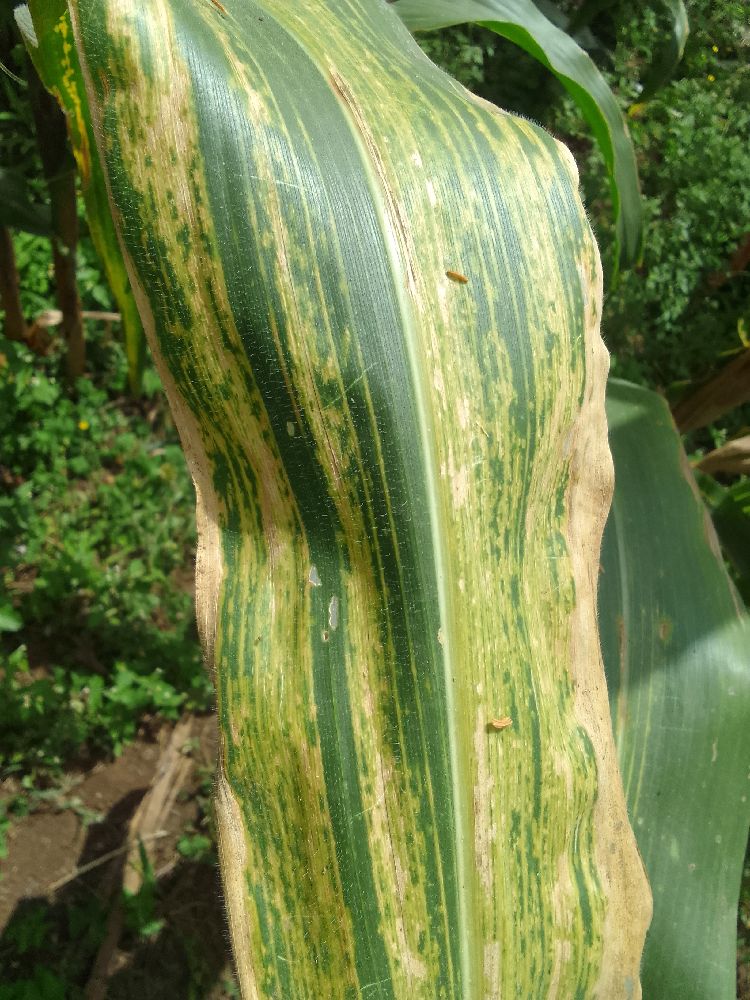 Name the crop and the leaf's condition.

maize, maize lethal necrosis
